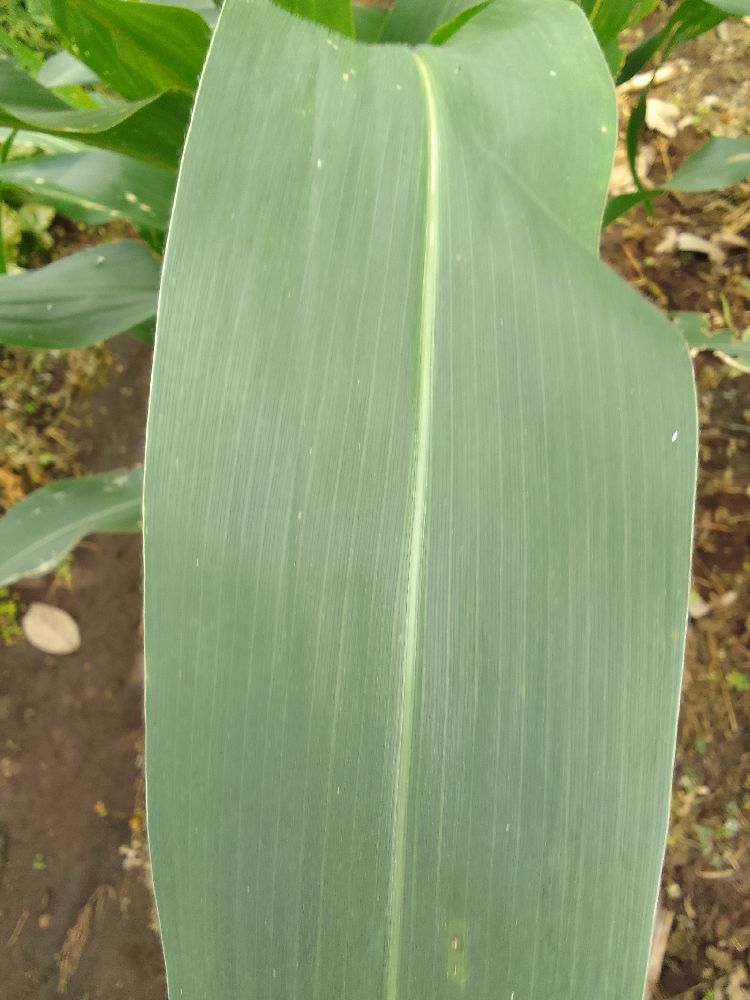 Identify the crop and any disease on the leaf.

maize, healthy
